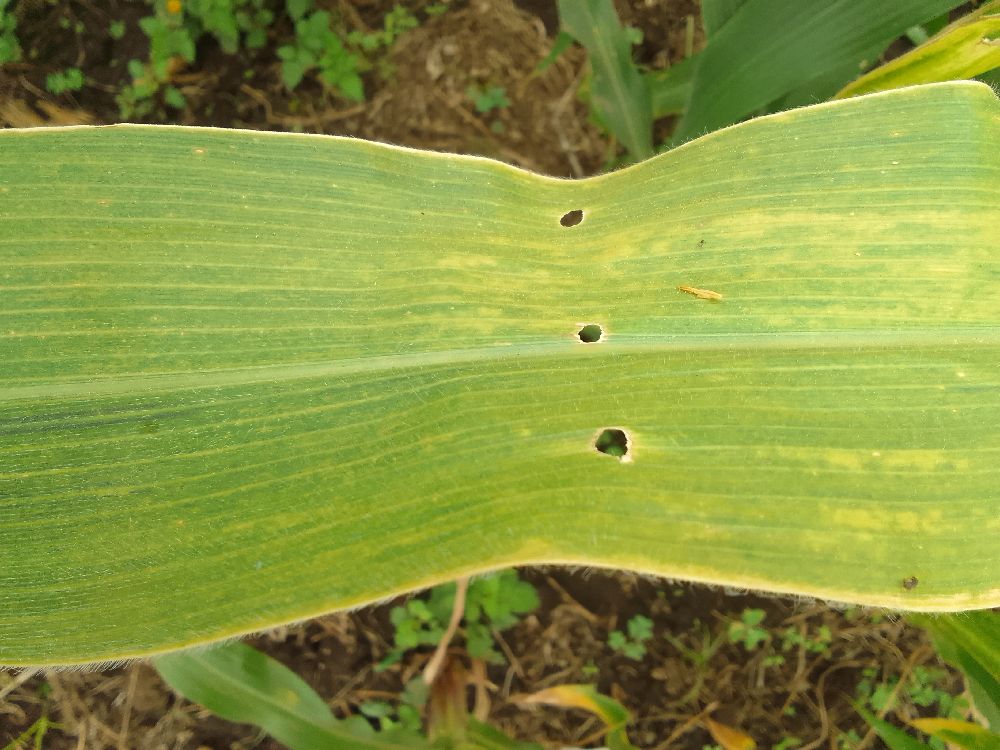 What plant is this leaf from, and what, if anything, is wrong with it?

maize, maize lethal necrosis
